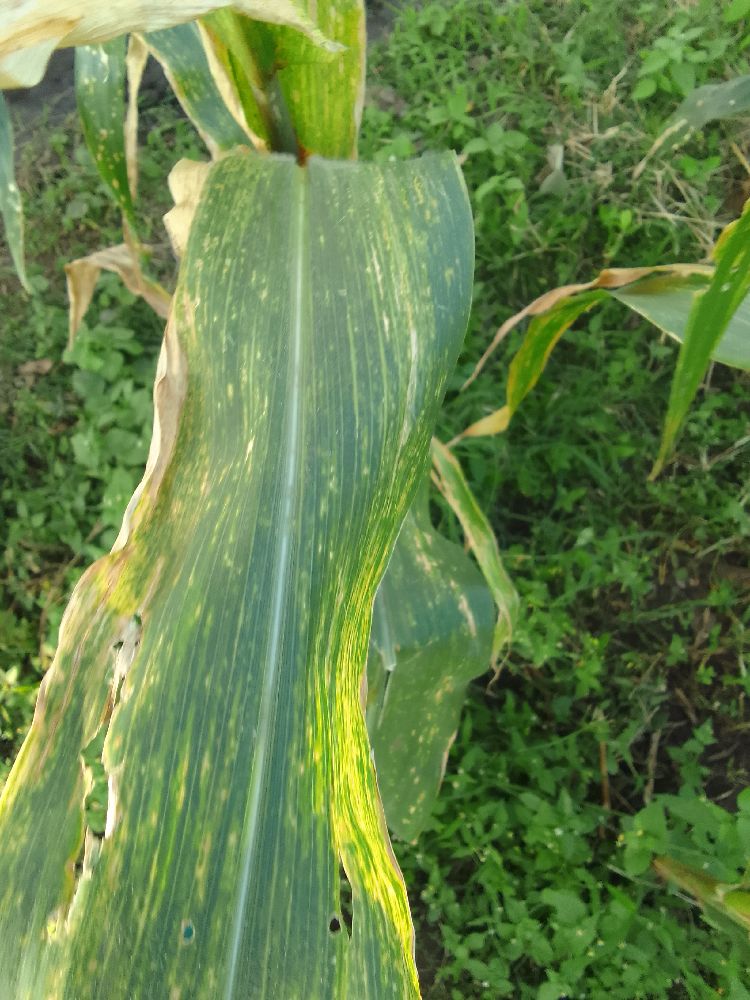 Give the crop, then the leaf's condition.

maize, maize lethal necrosis
